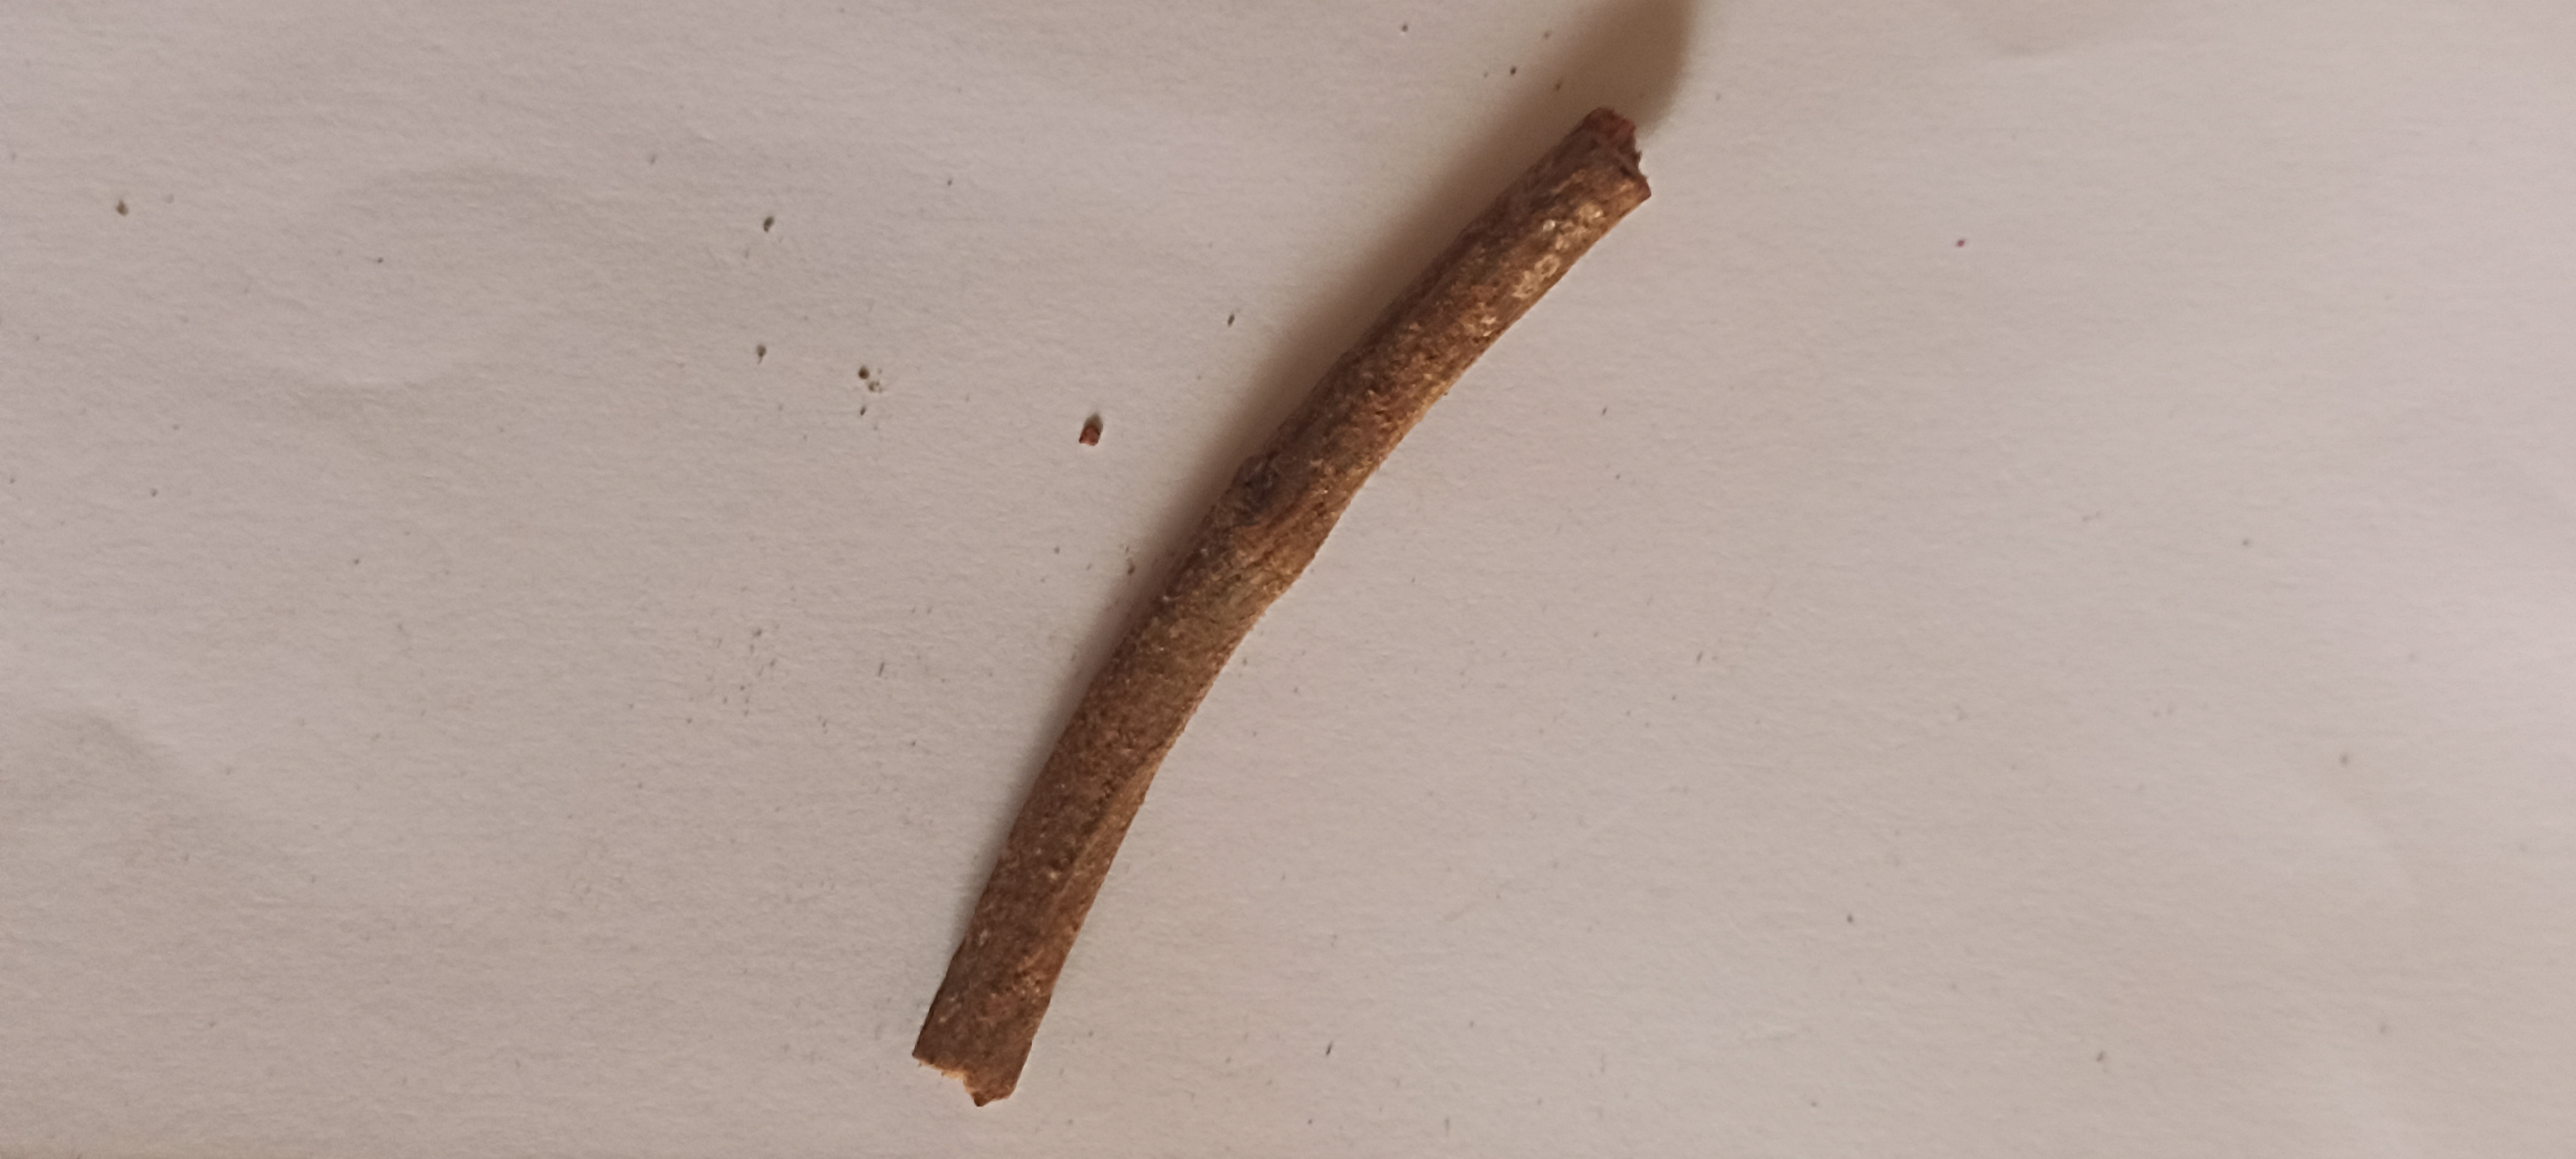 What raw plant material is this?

manjistha
